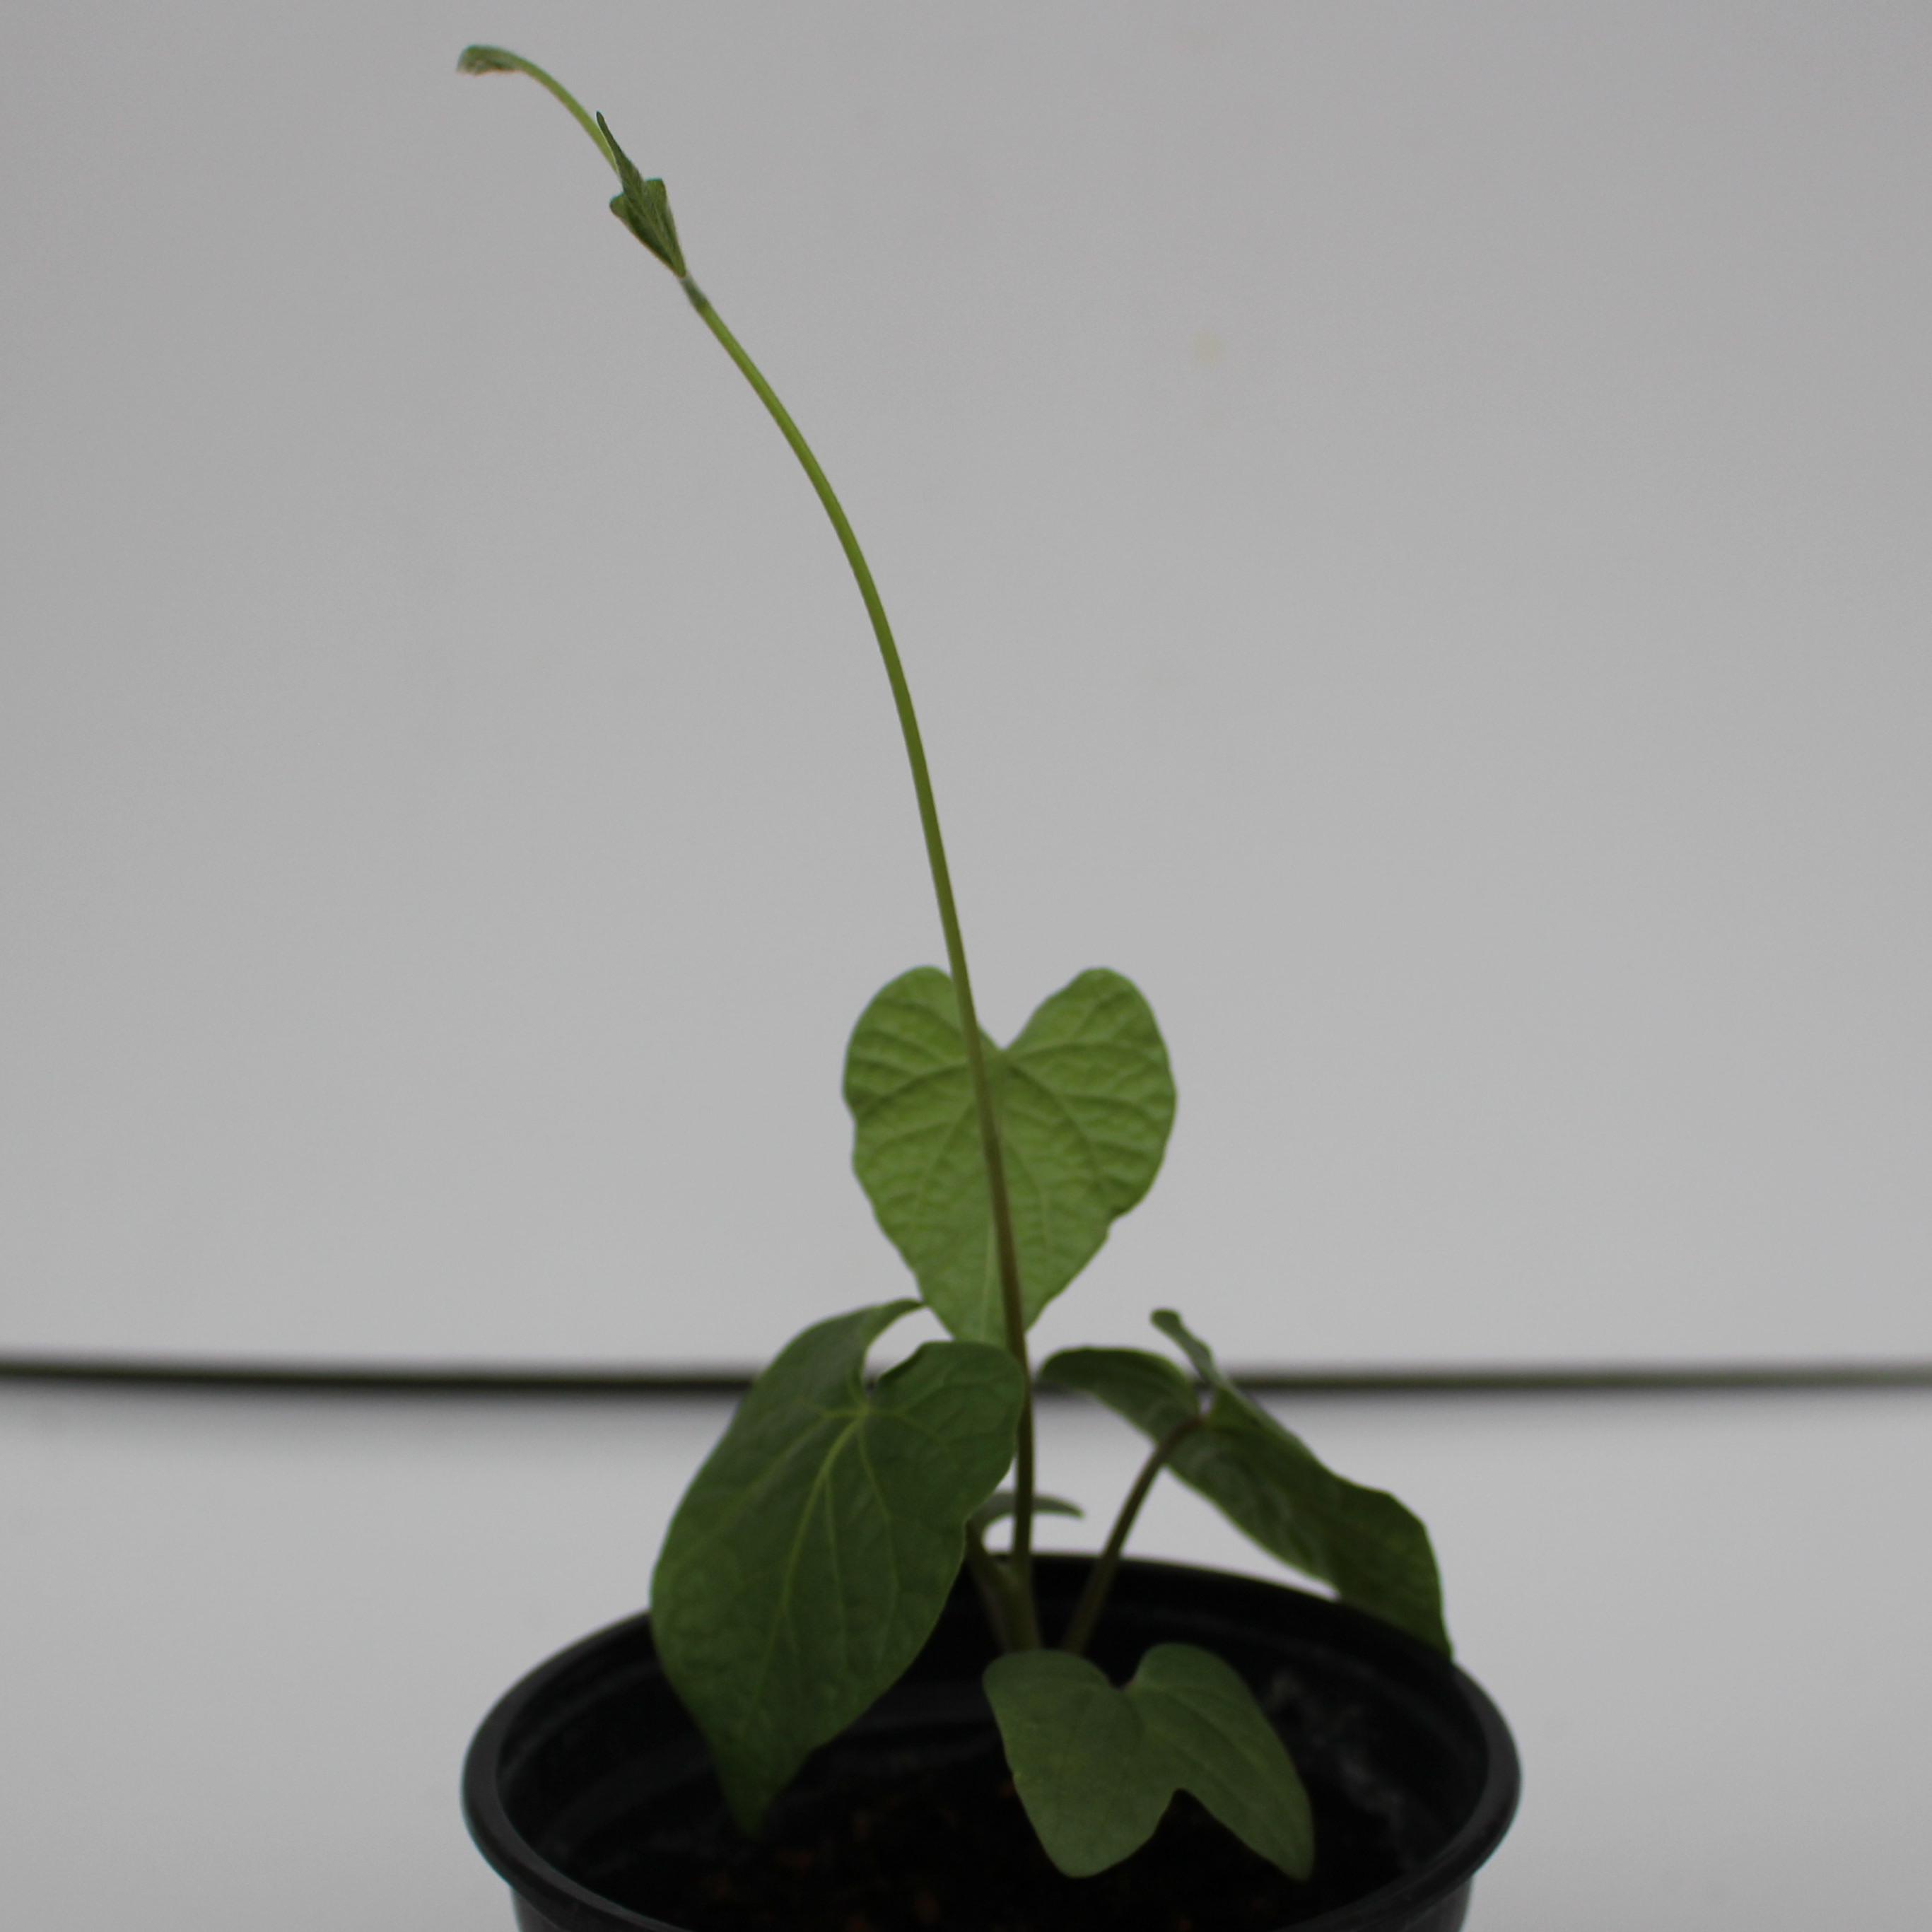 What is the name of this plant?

Convolvulus arvensis
